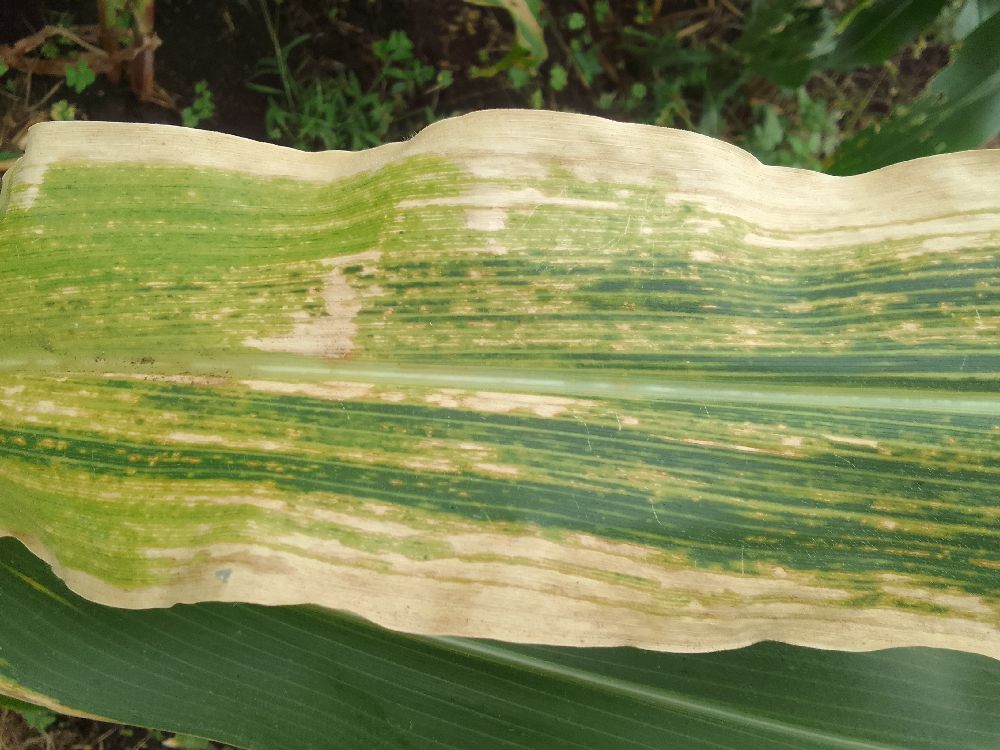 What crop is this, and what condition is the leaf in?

maize, maize lethal necrosis
